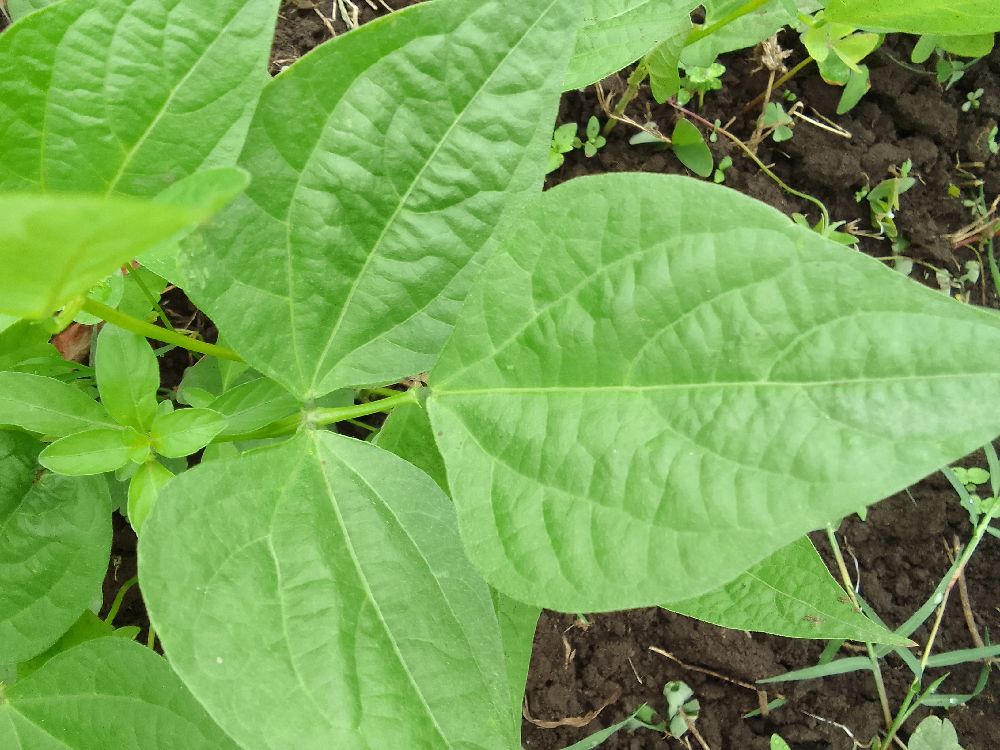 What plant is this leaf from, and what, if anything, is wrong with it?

common bean, healthy
